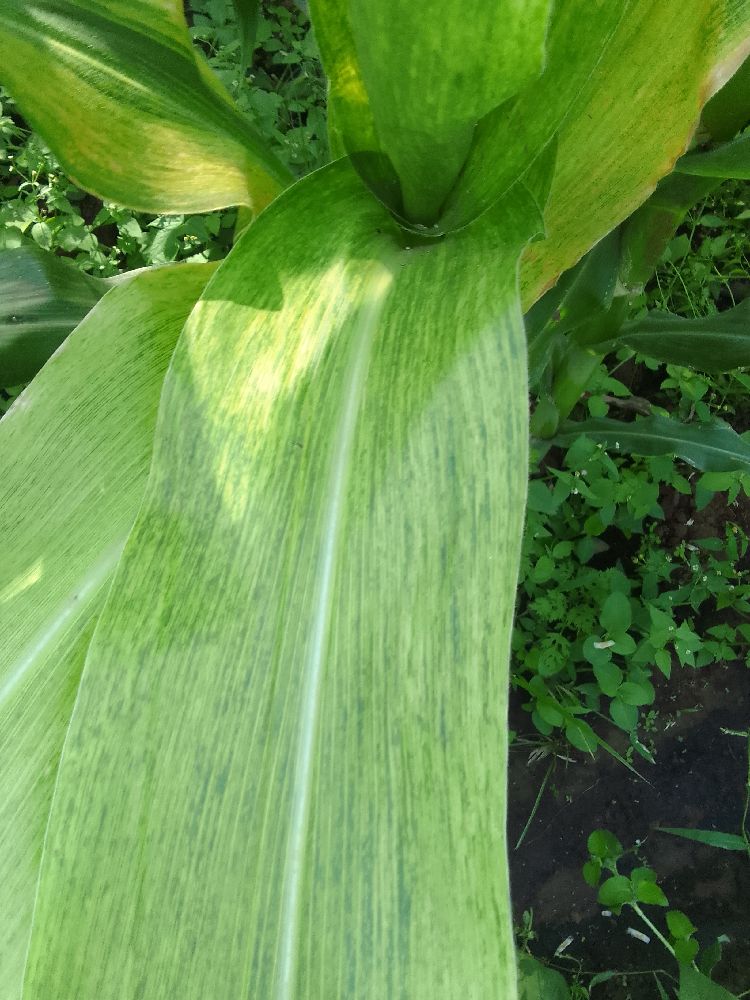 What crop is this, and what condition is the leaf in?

maize, maize lethal necrosis
